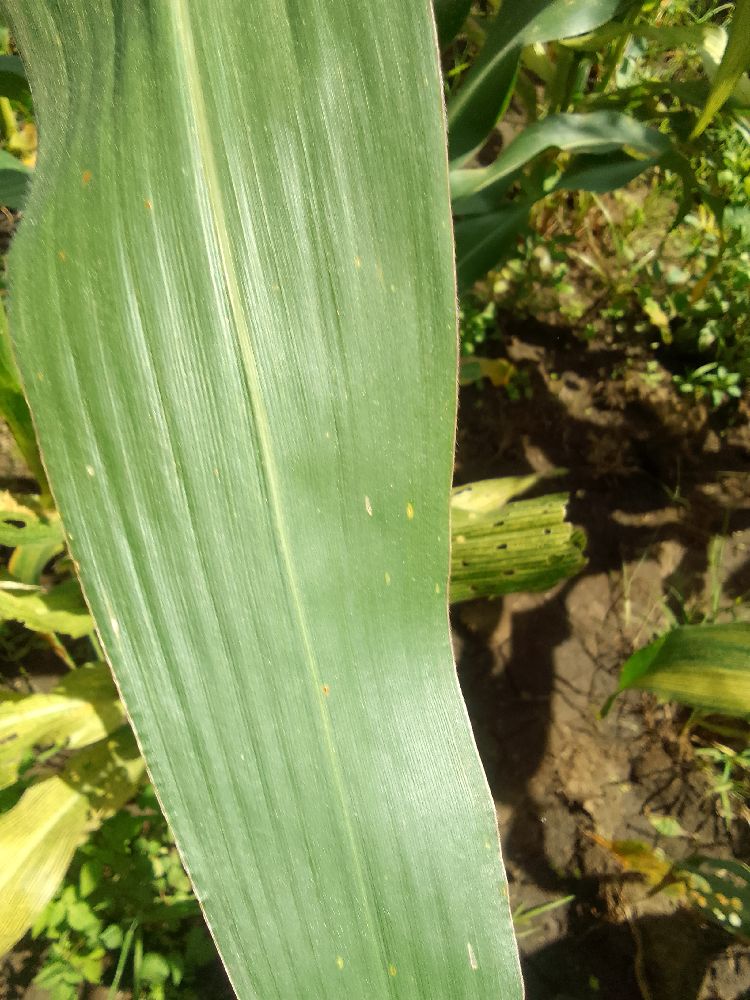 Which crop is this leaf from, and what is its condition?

maize, healthy
